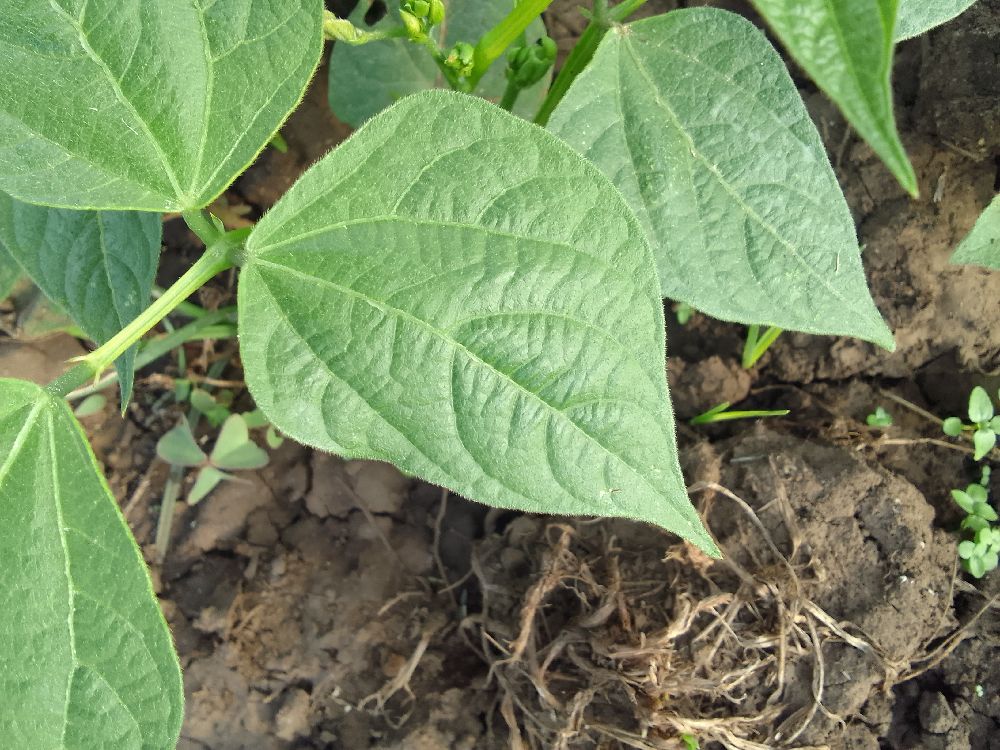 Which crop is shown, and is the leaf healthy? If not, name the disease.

common bean, healthy
